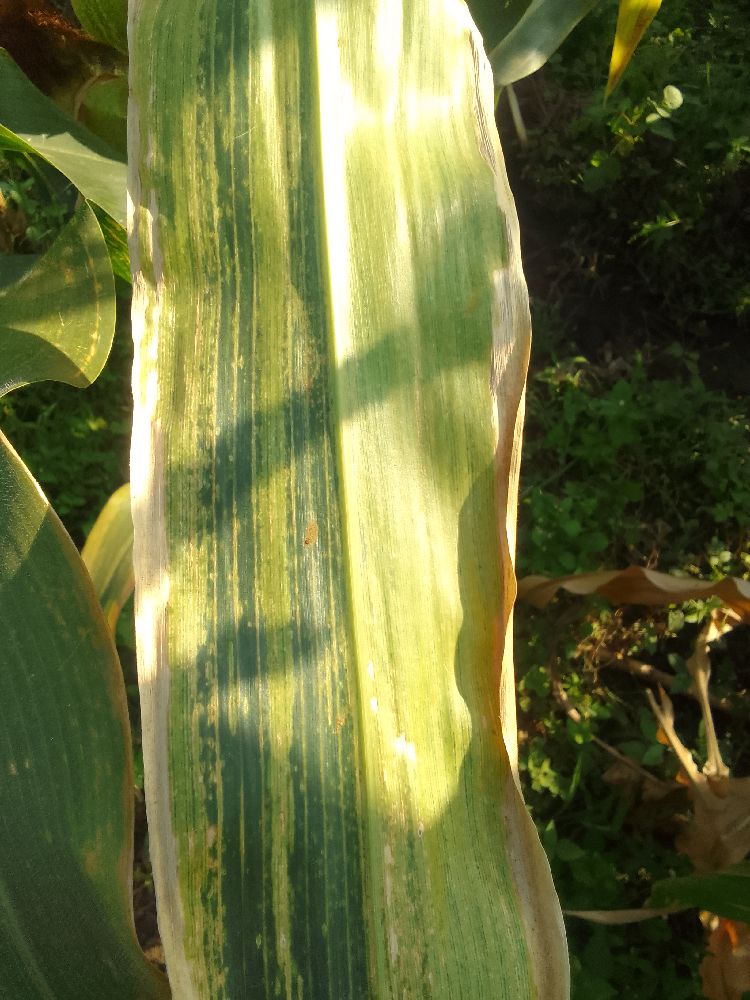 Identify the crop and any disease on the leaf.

maize, maize lethal necrosis
